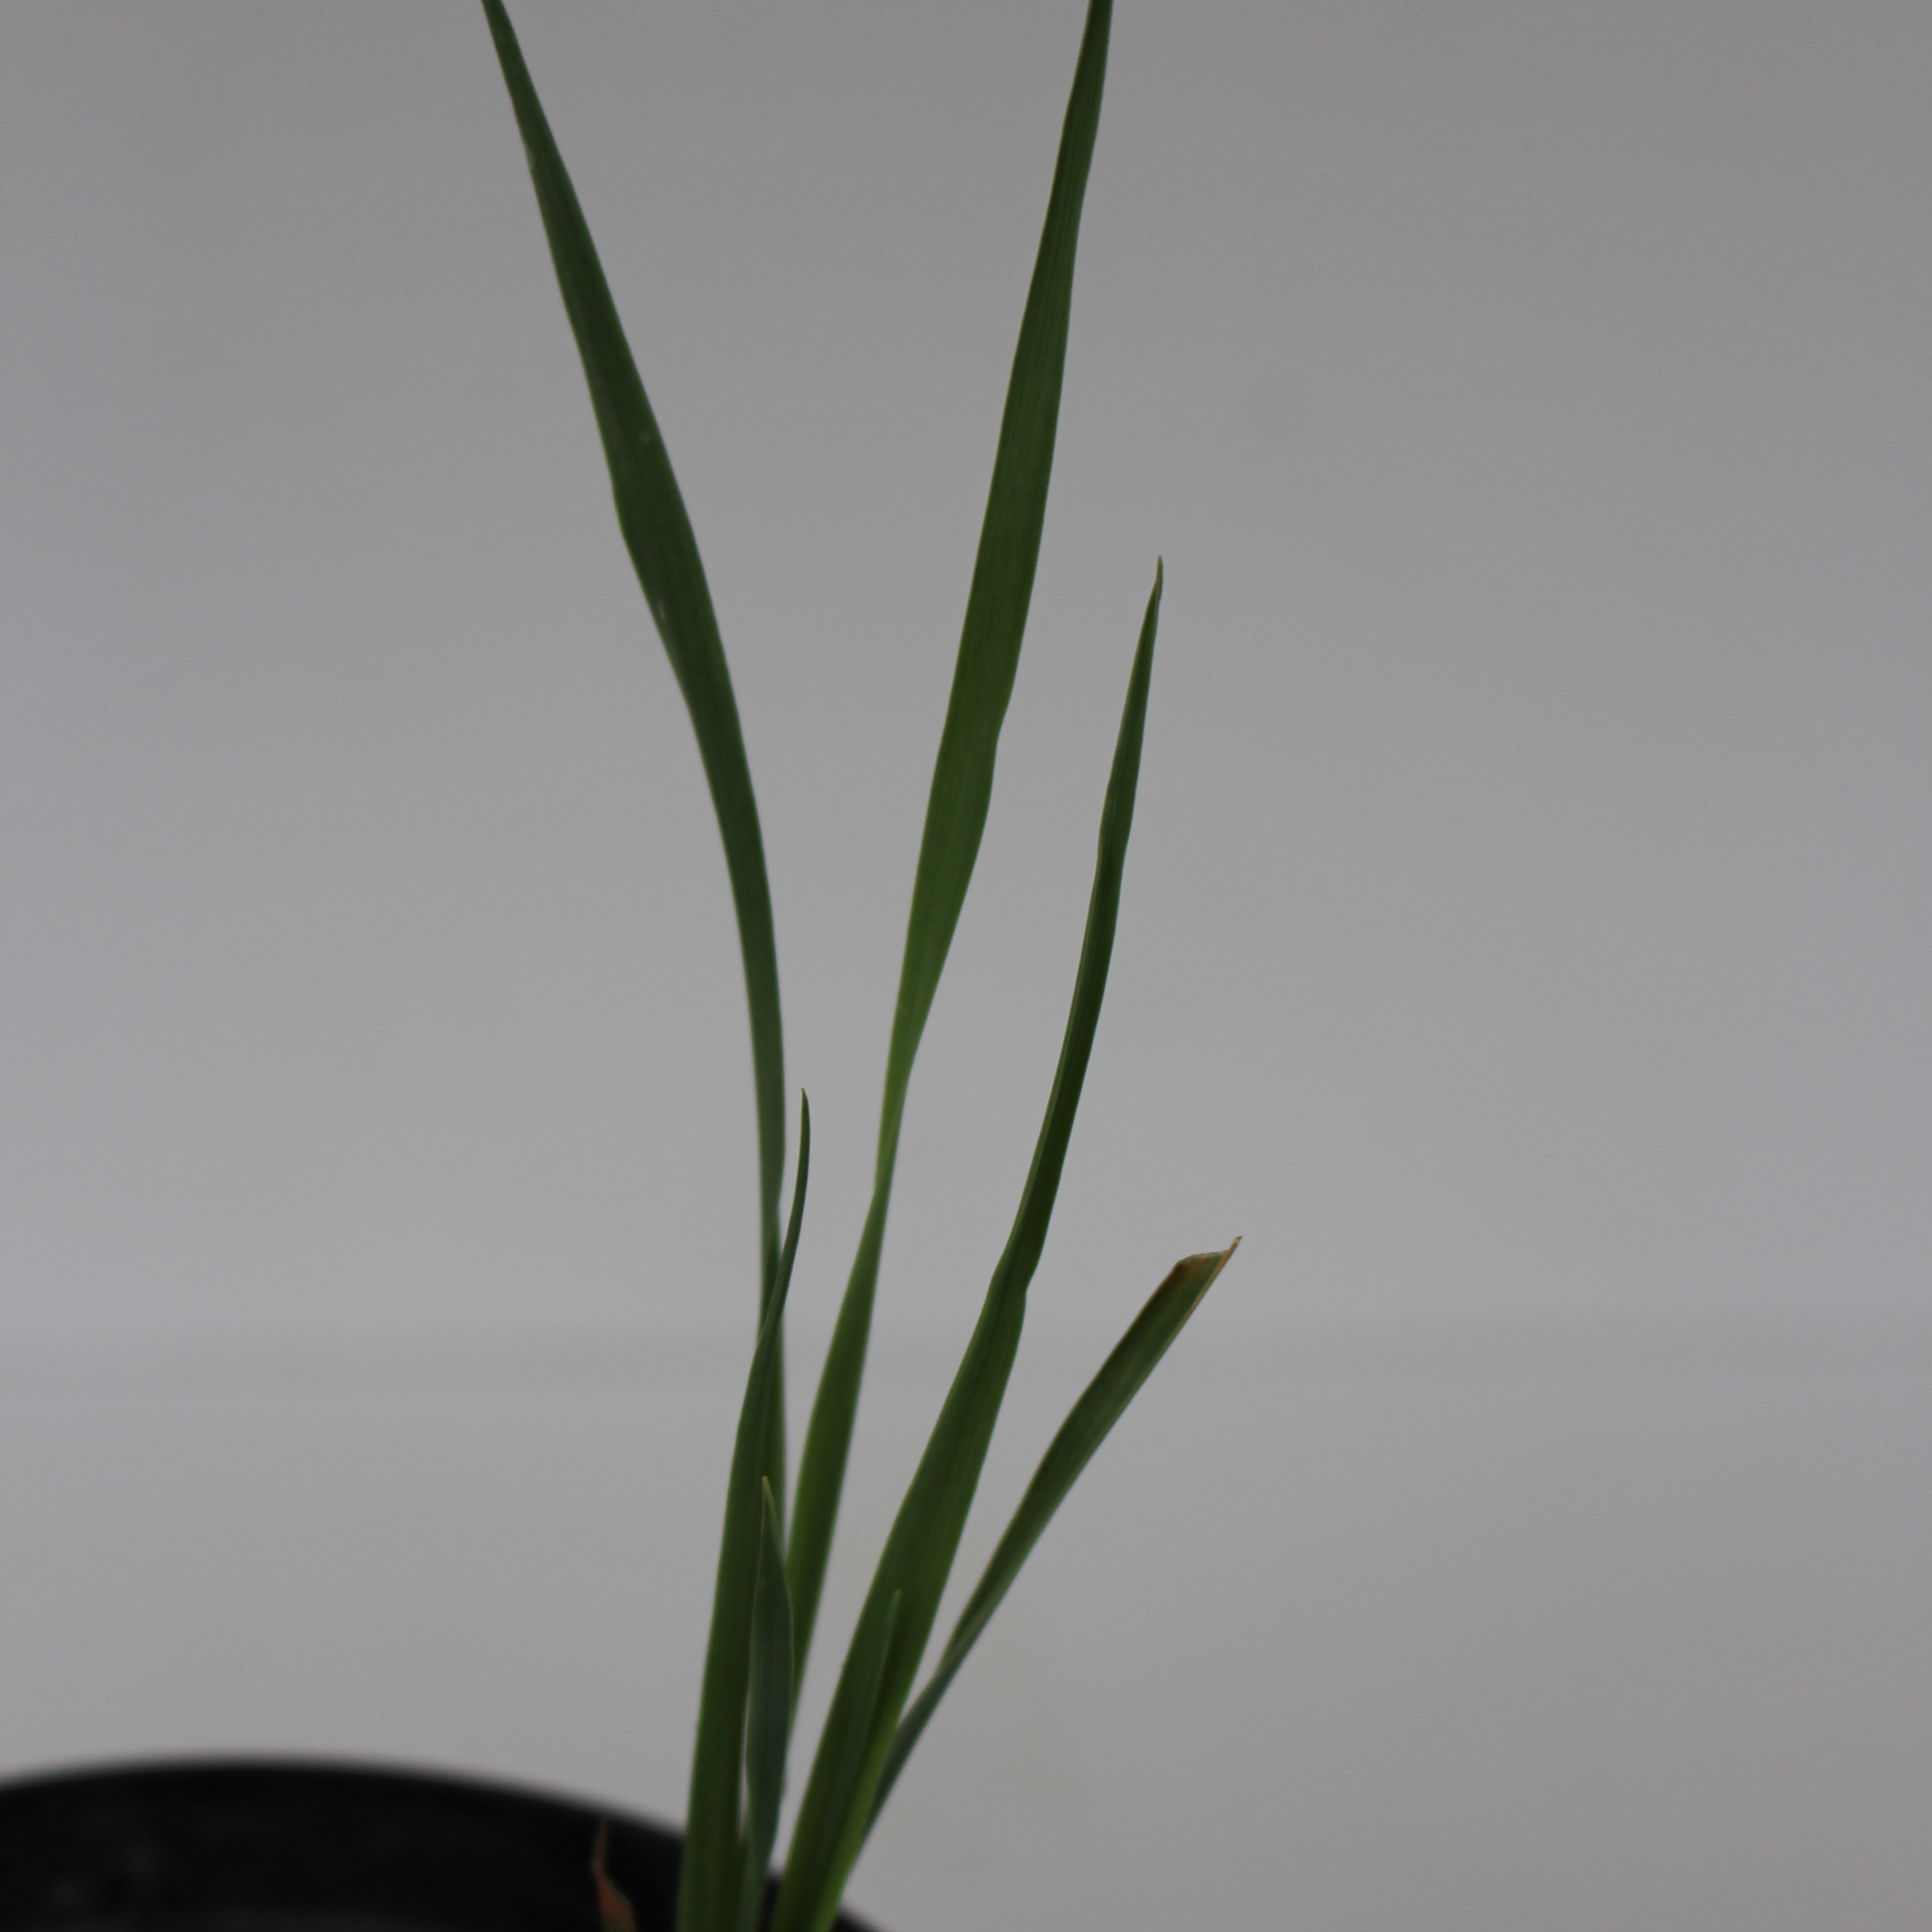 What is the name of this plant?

Avena sterilis
